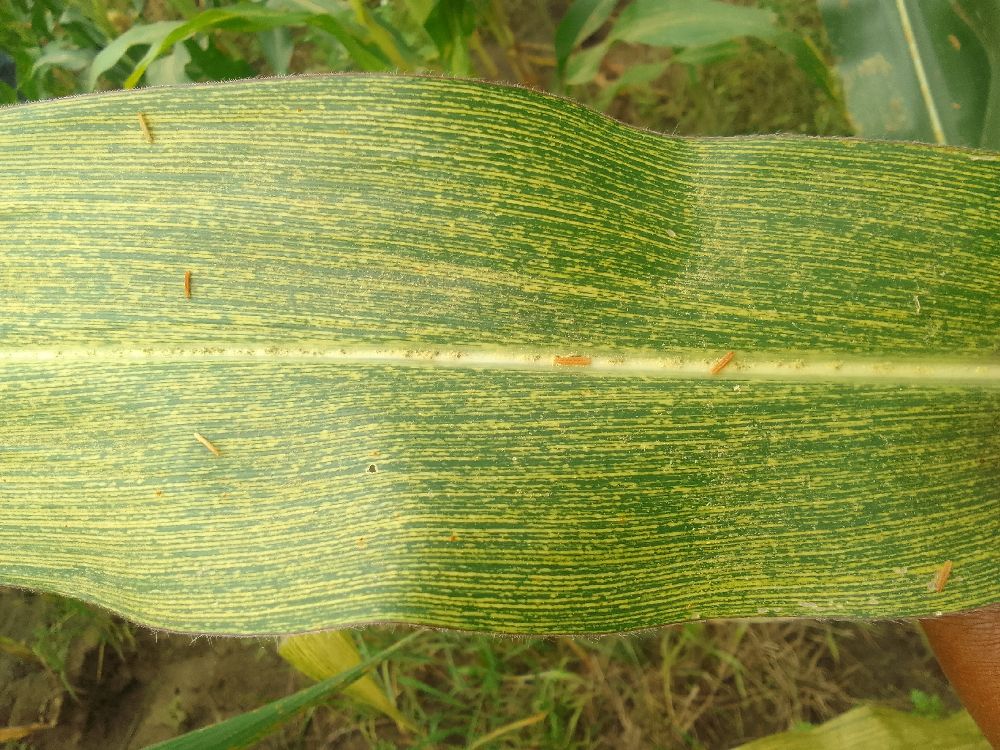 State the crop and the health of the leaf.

maize, maize streak virus
